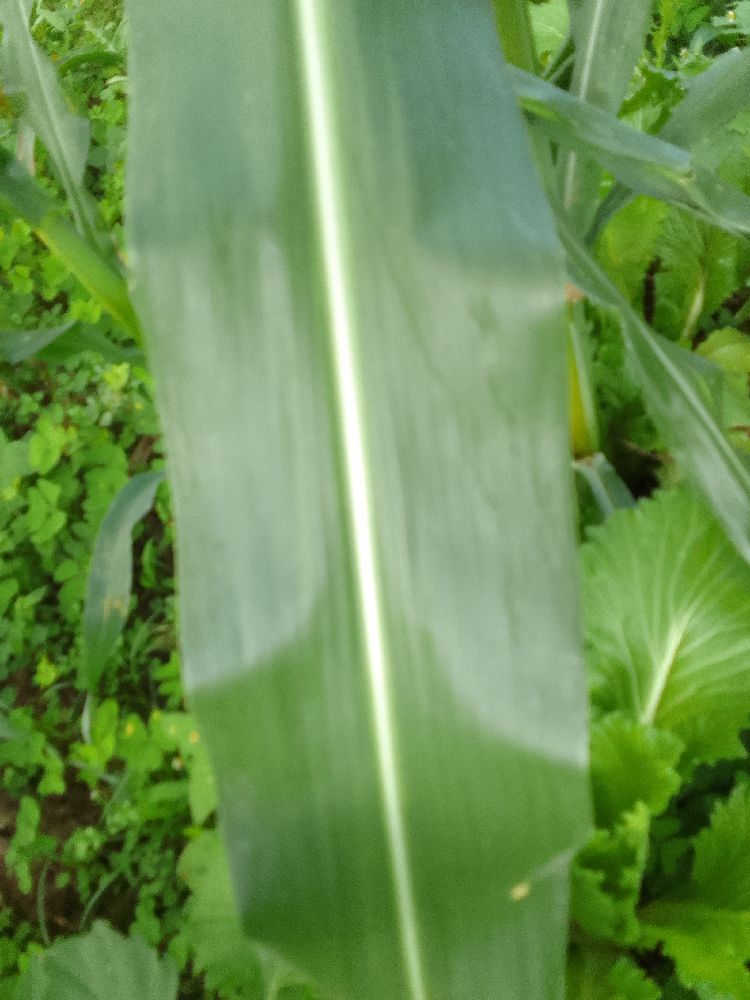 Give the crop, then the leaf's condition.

maize, healthy
